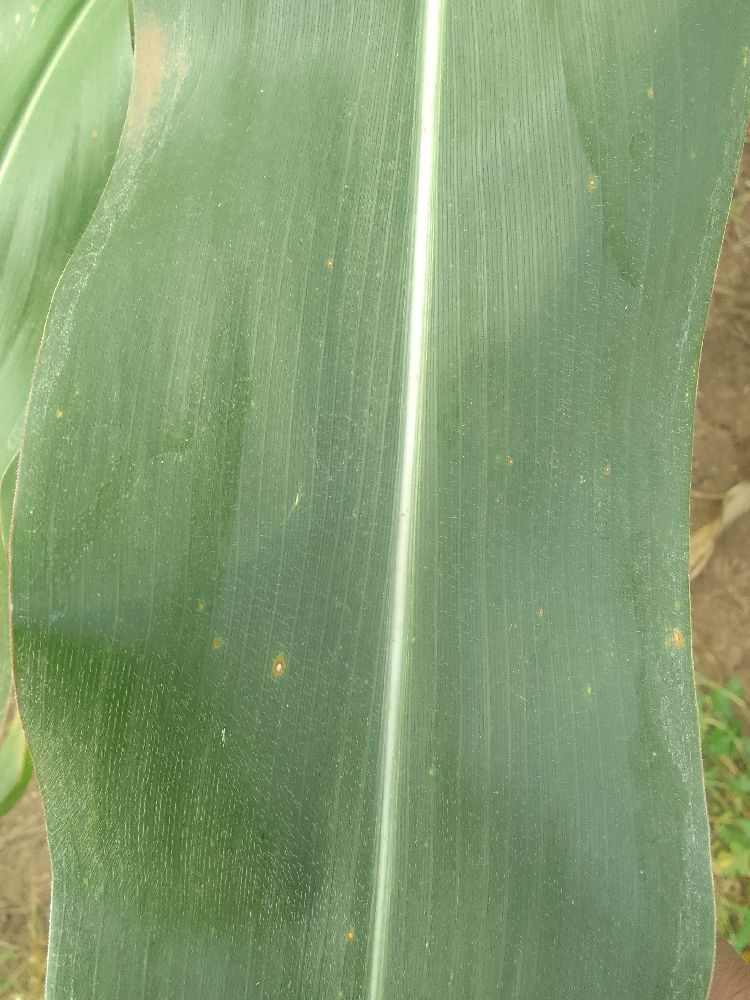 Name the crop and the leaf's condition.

maize, healthy
